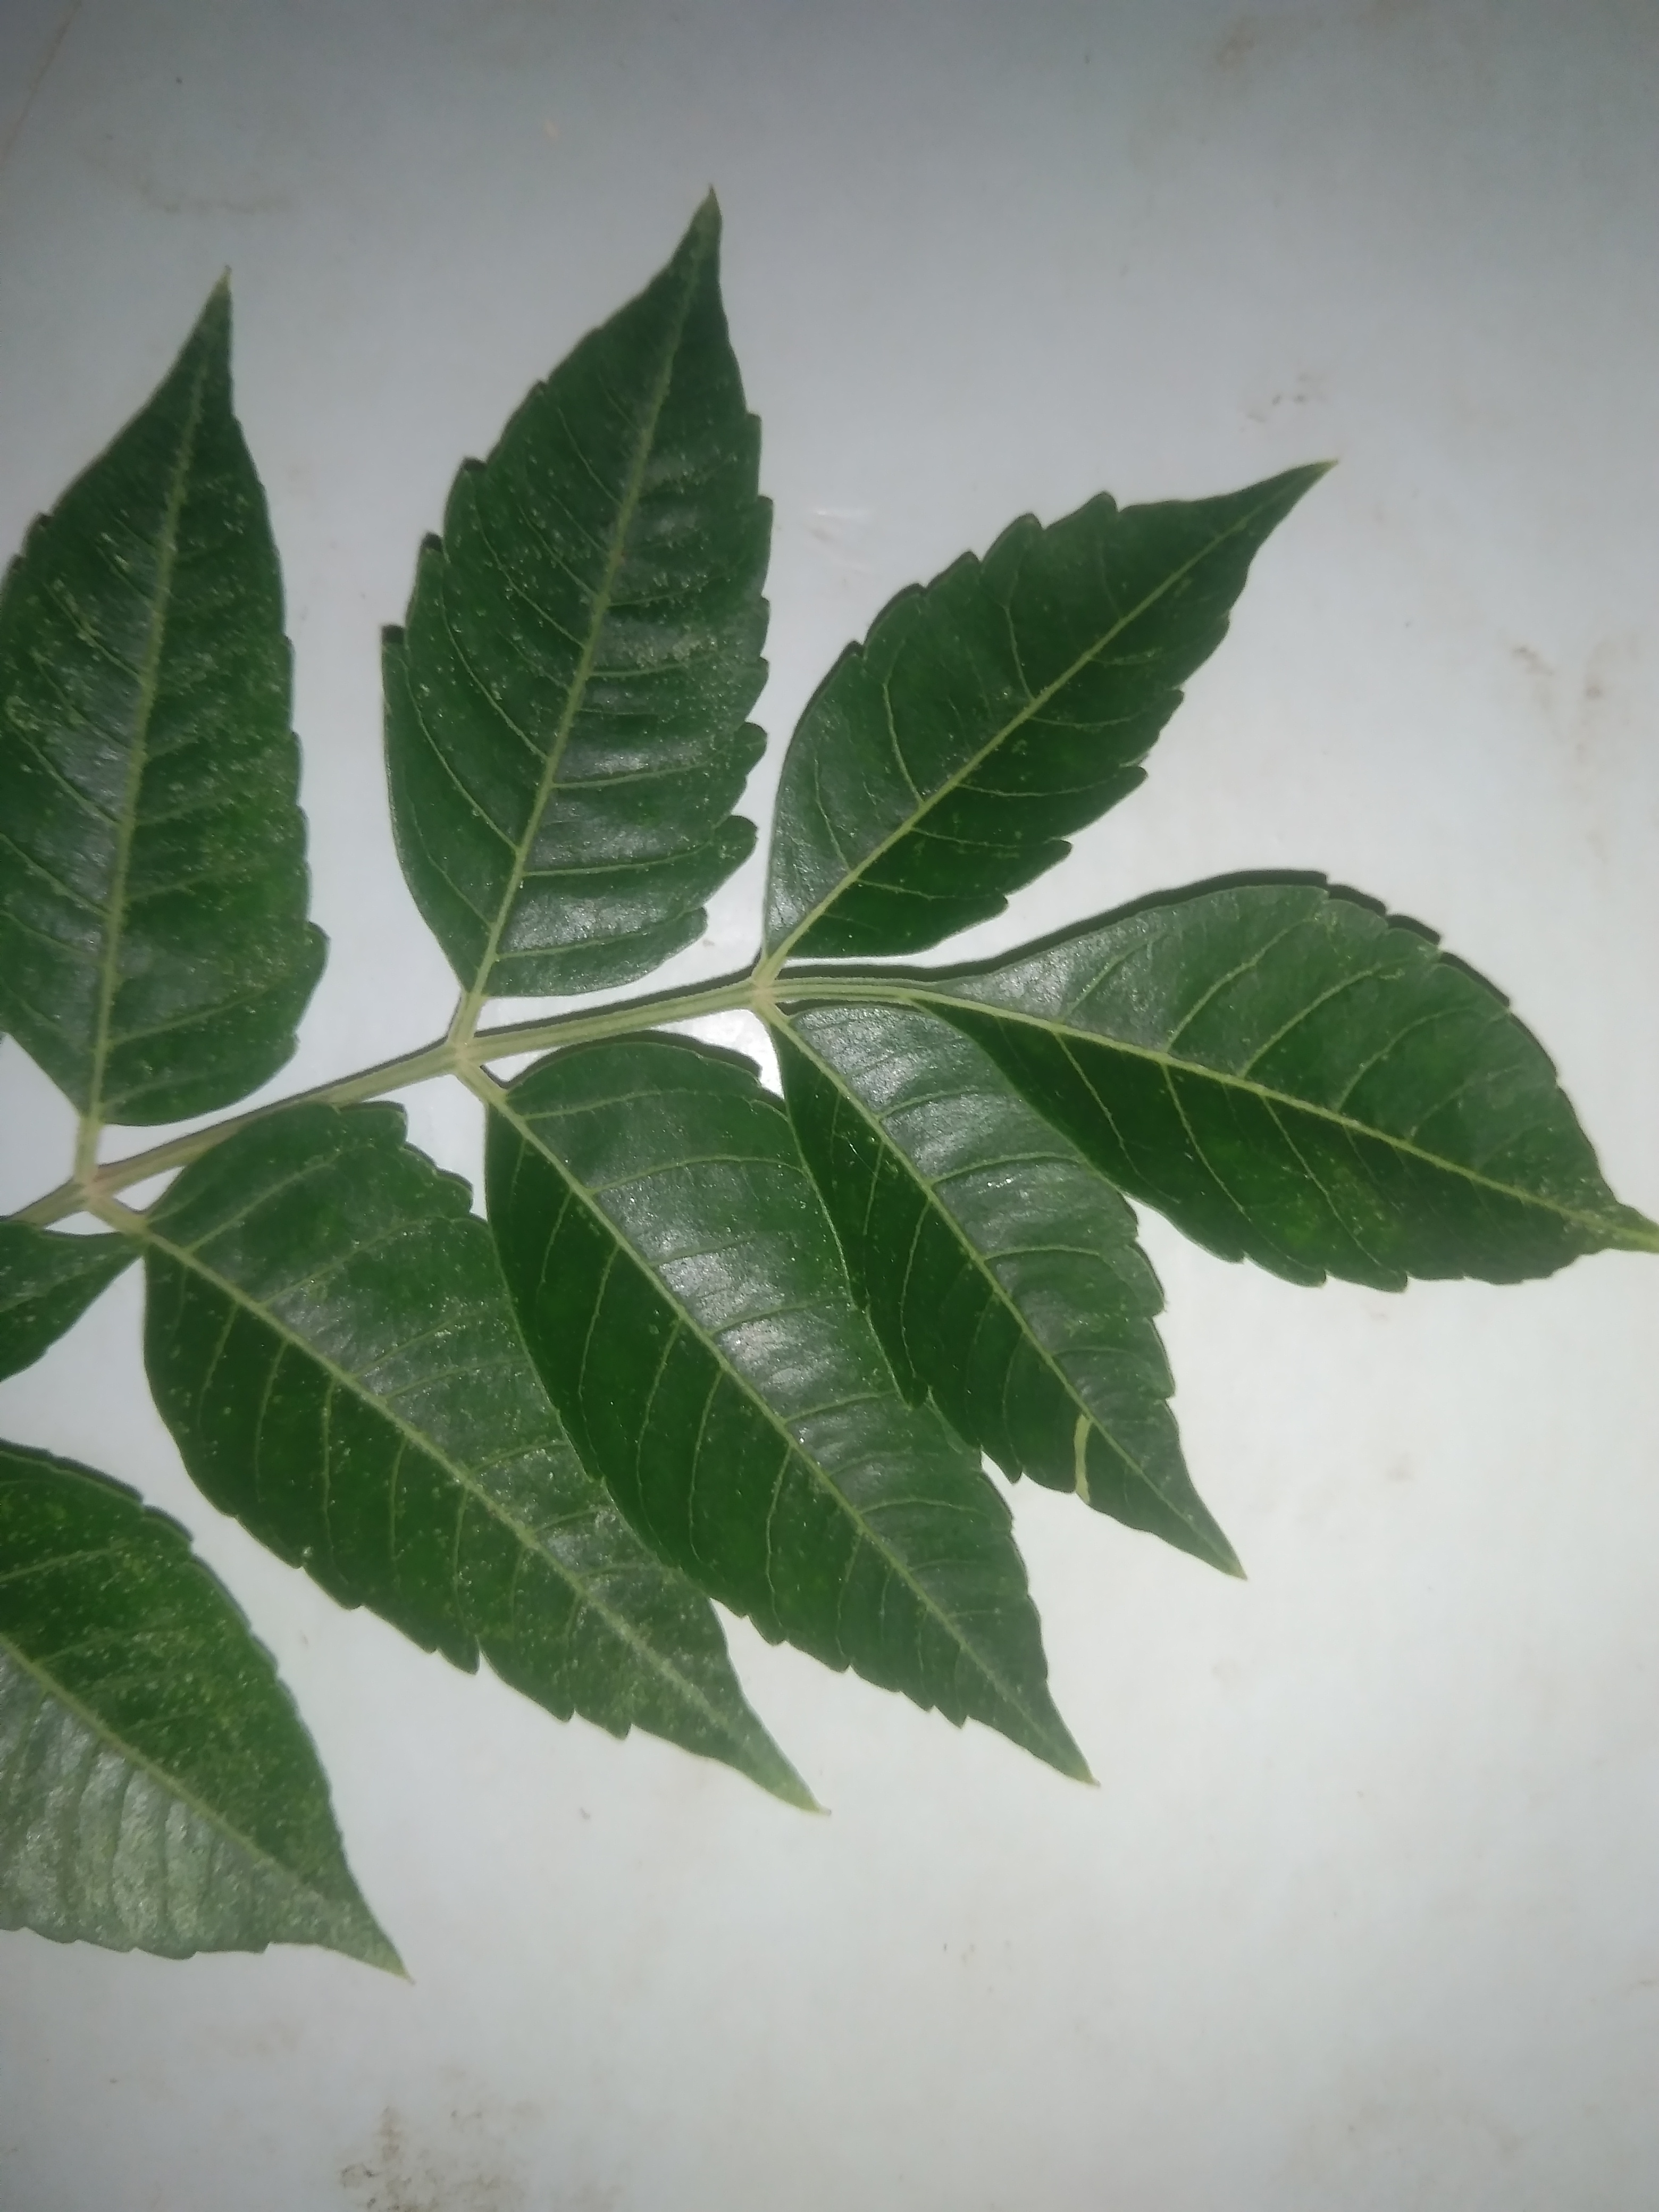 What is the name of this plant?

neem
